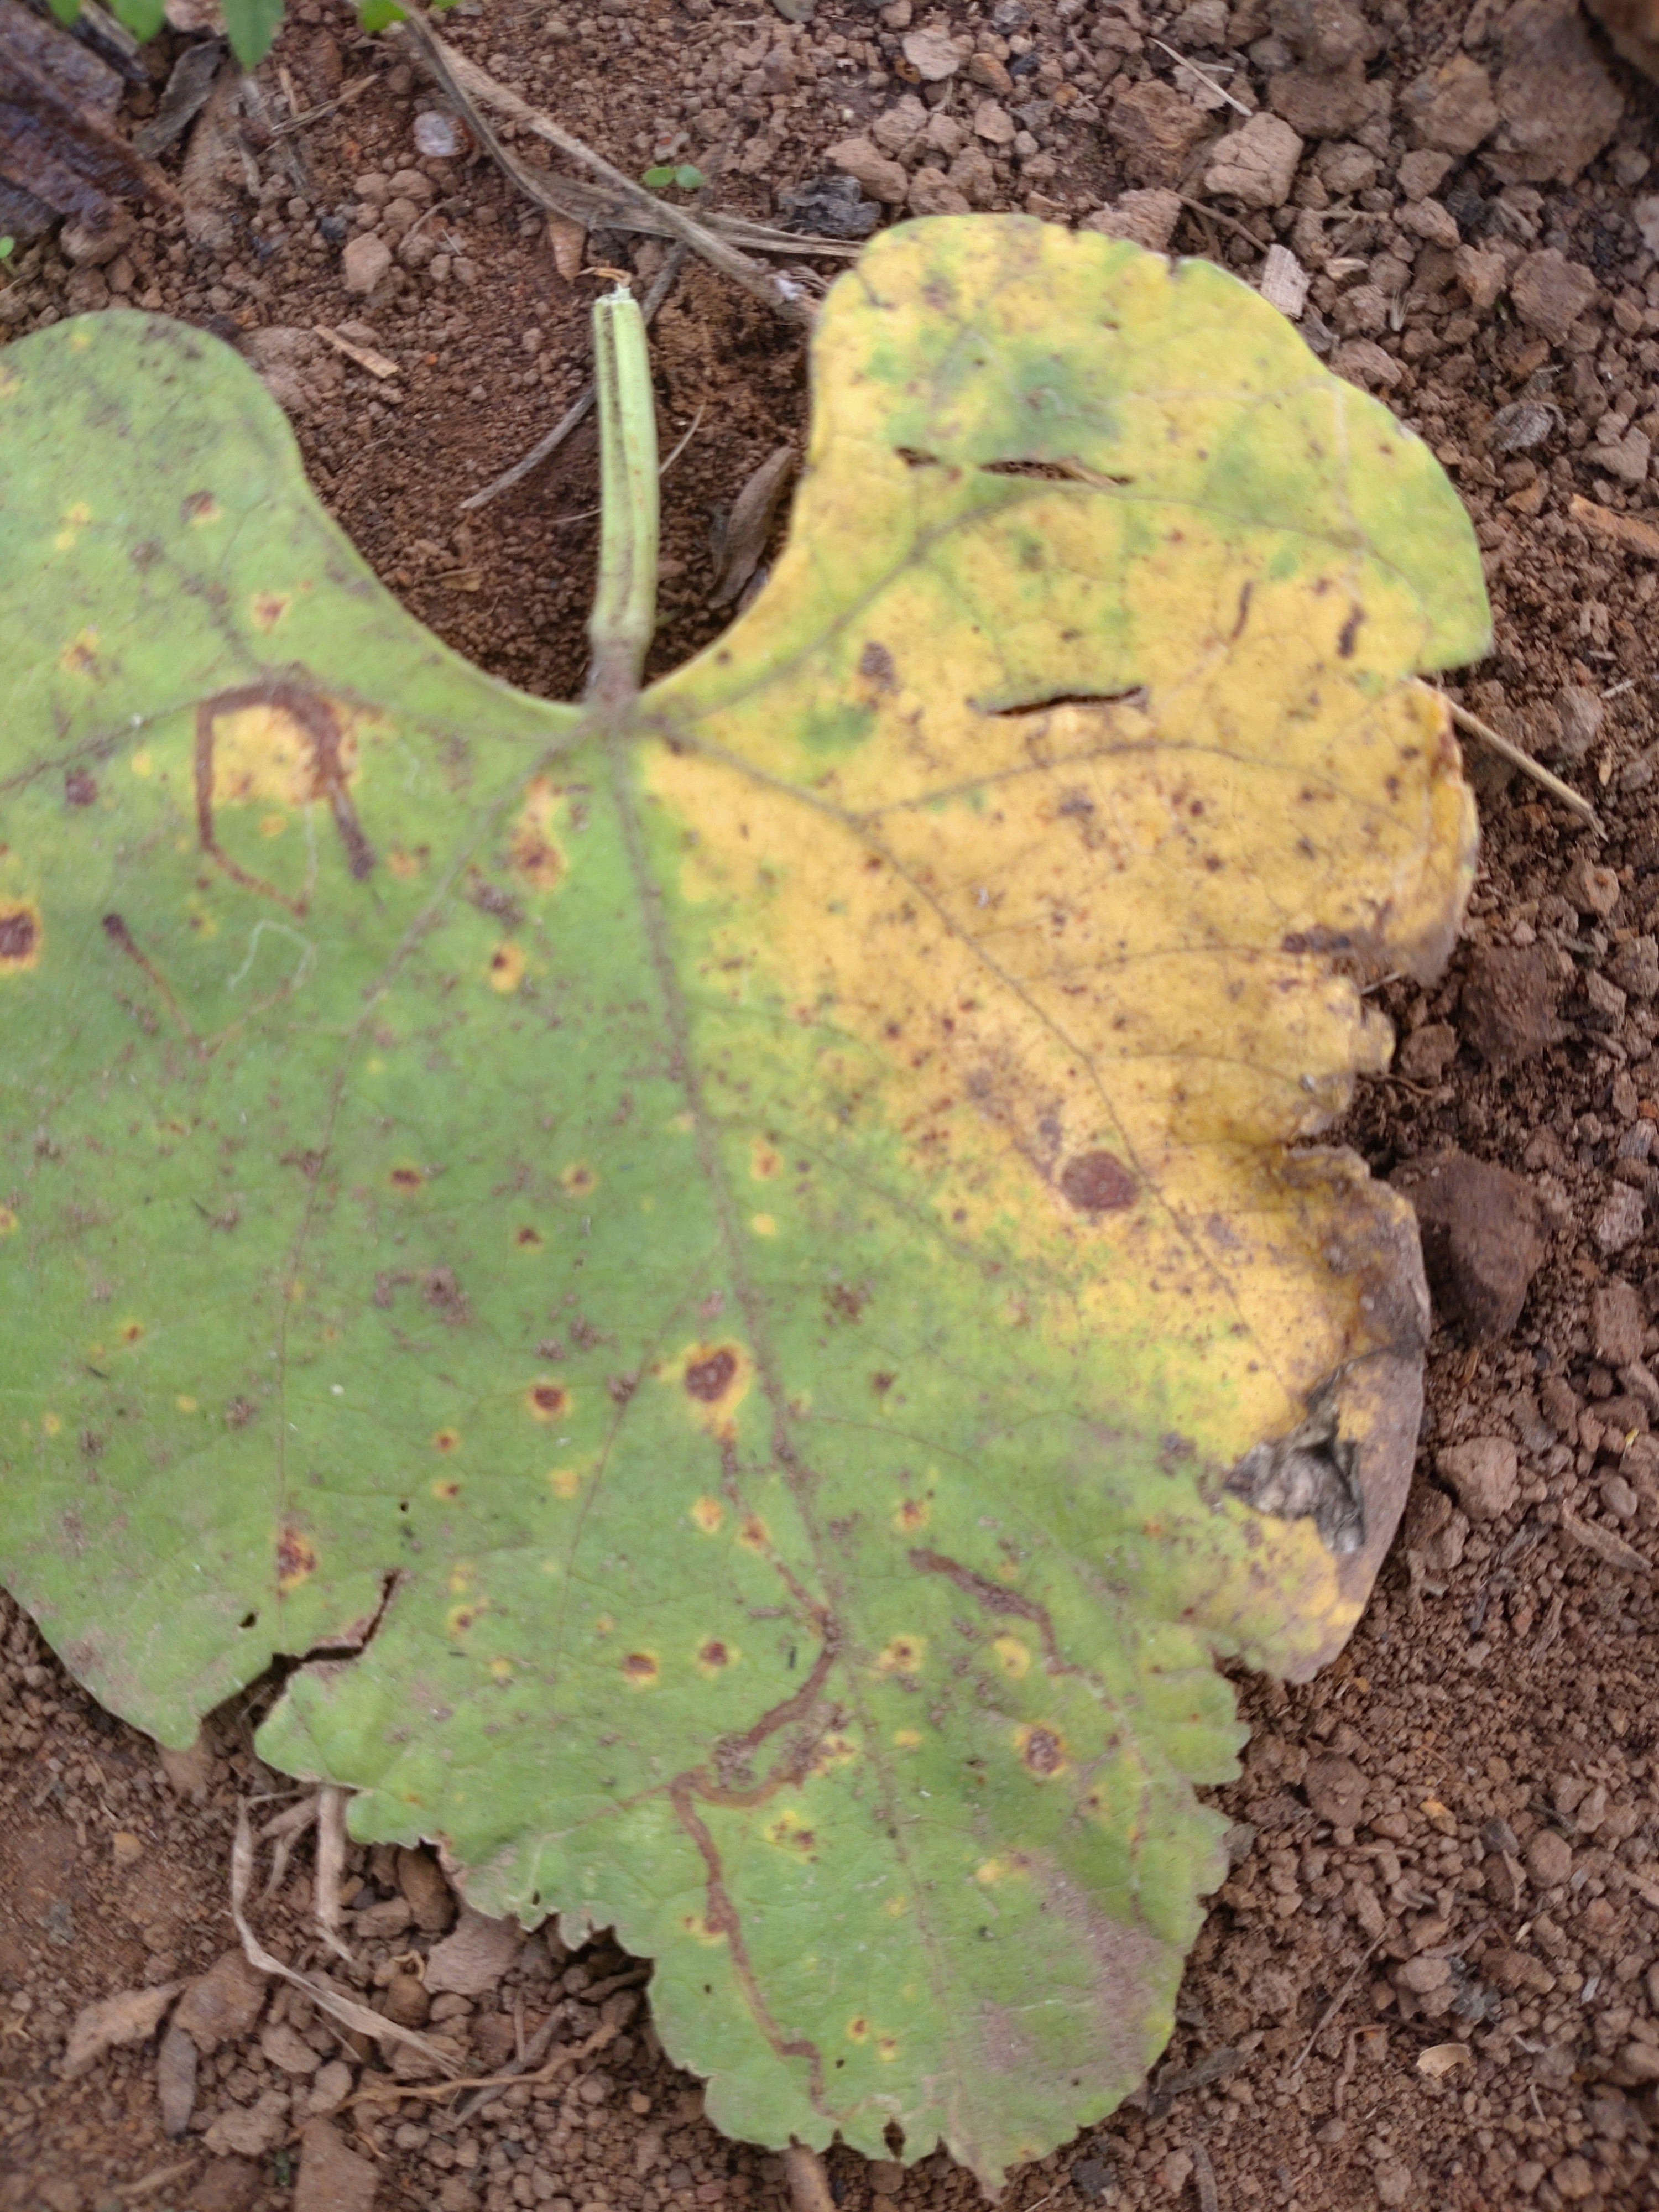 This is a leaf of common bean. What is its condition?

rust
